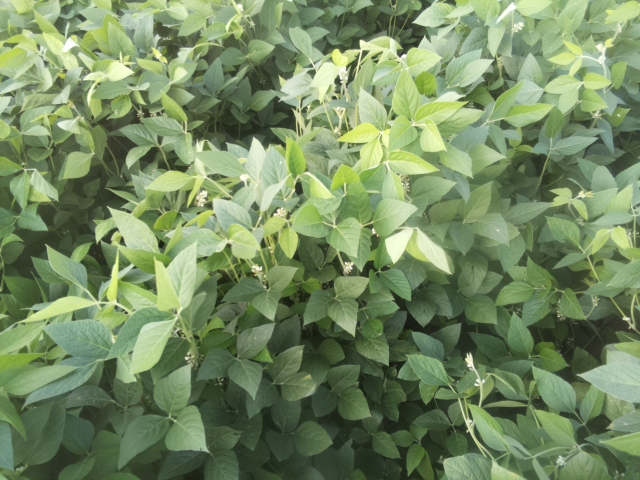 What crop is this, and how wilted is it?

soybean, leaves with no wilting
